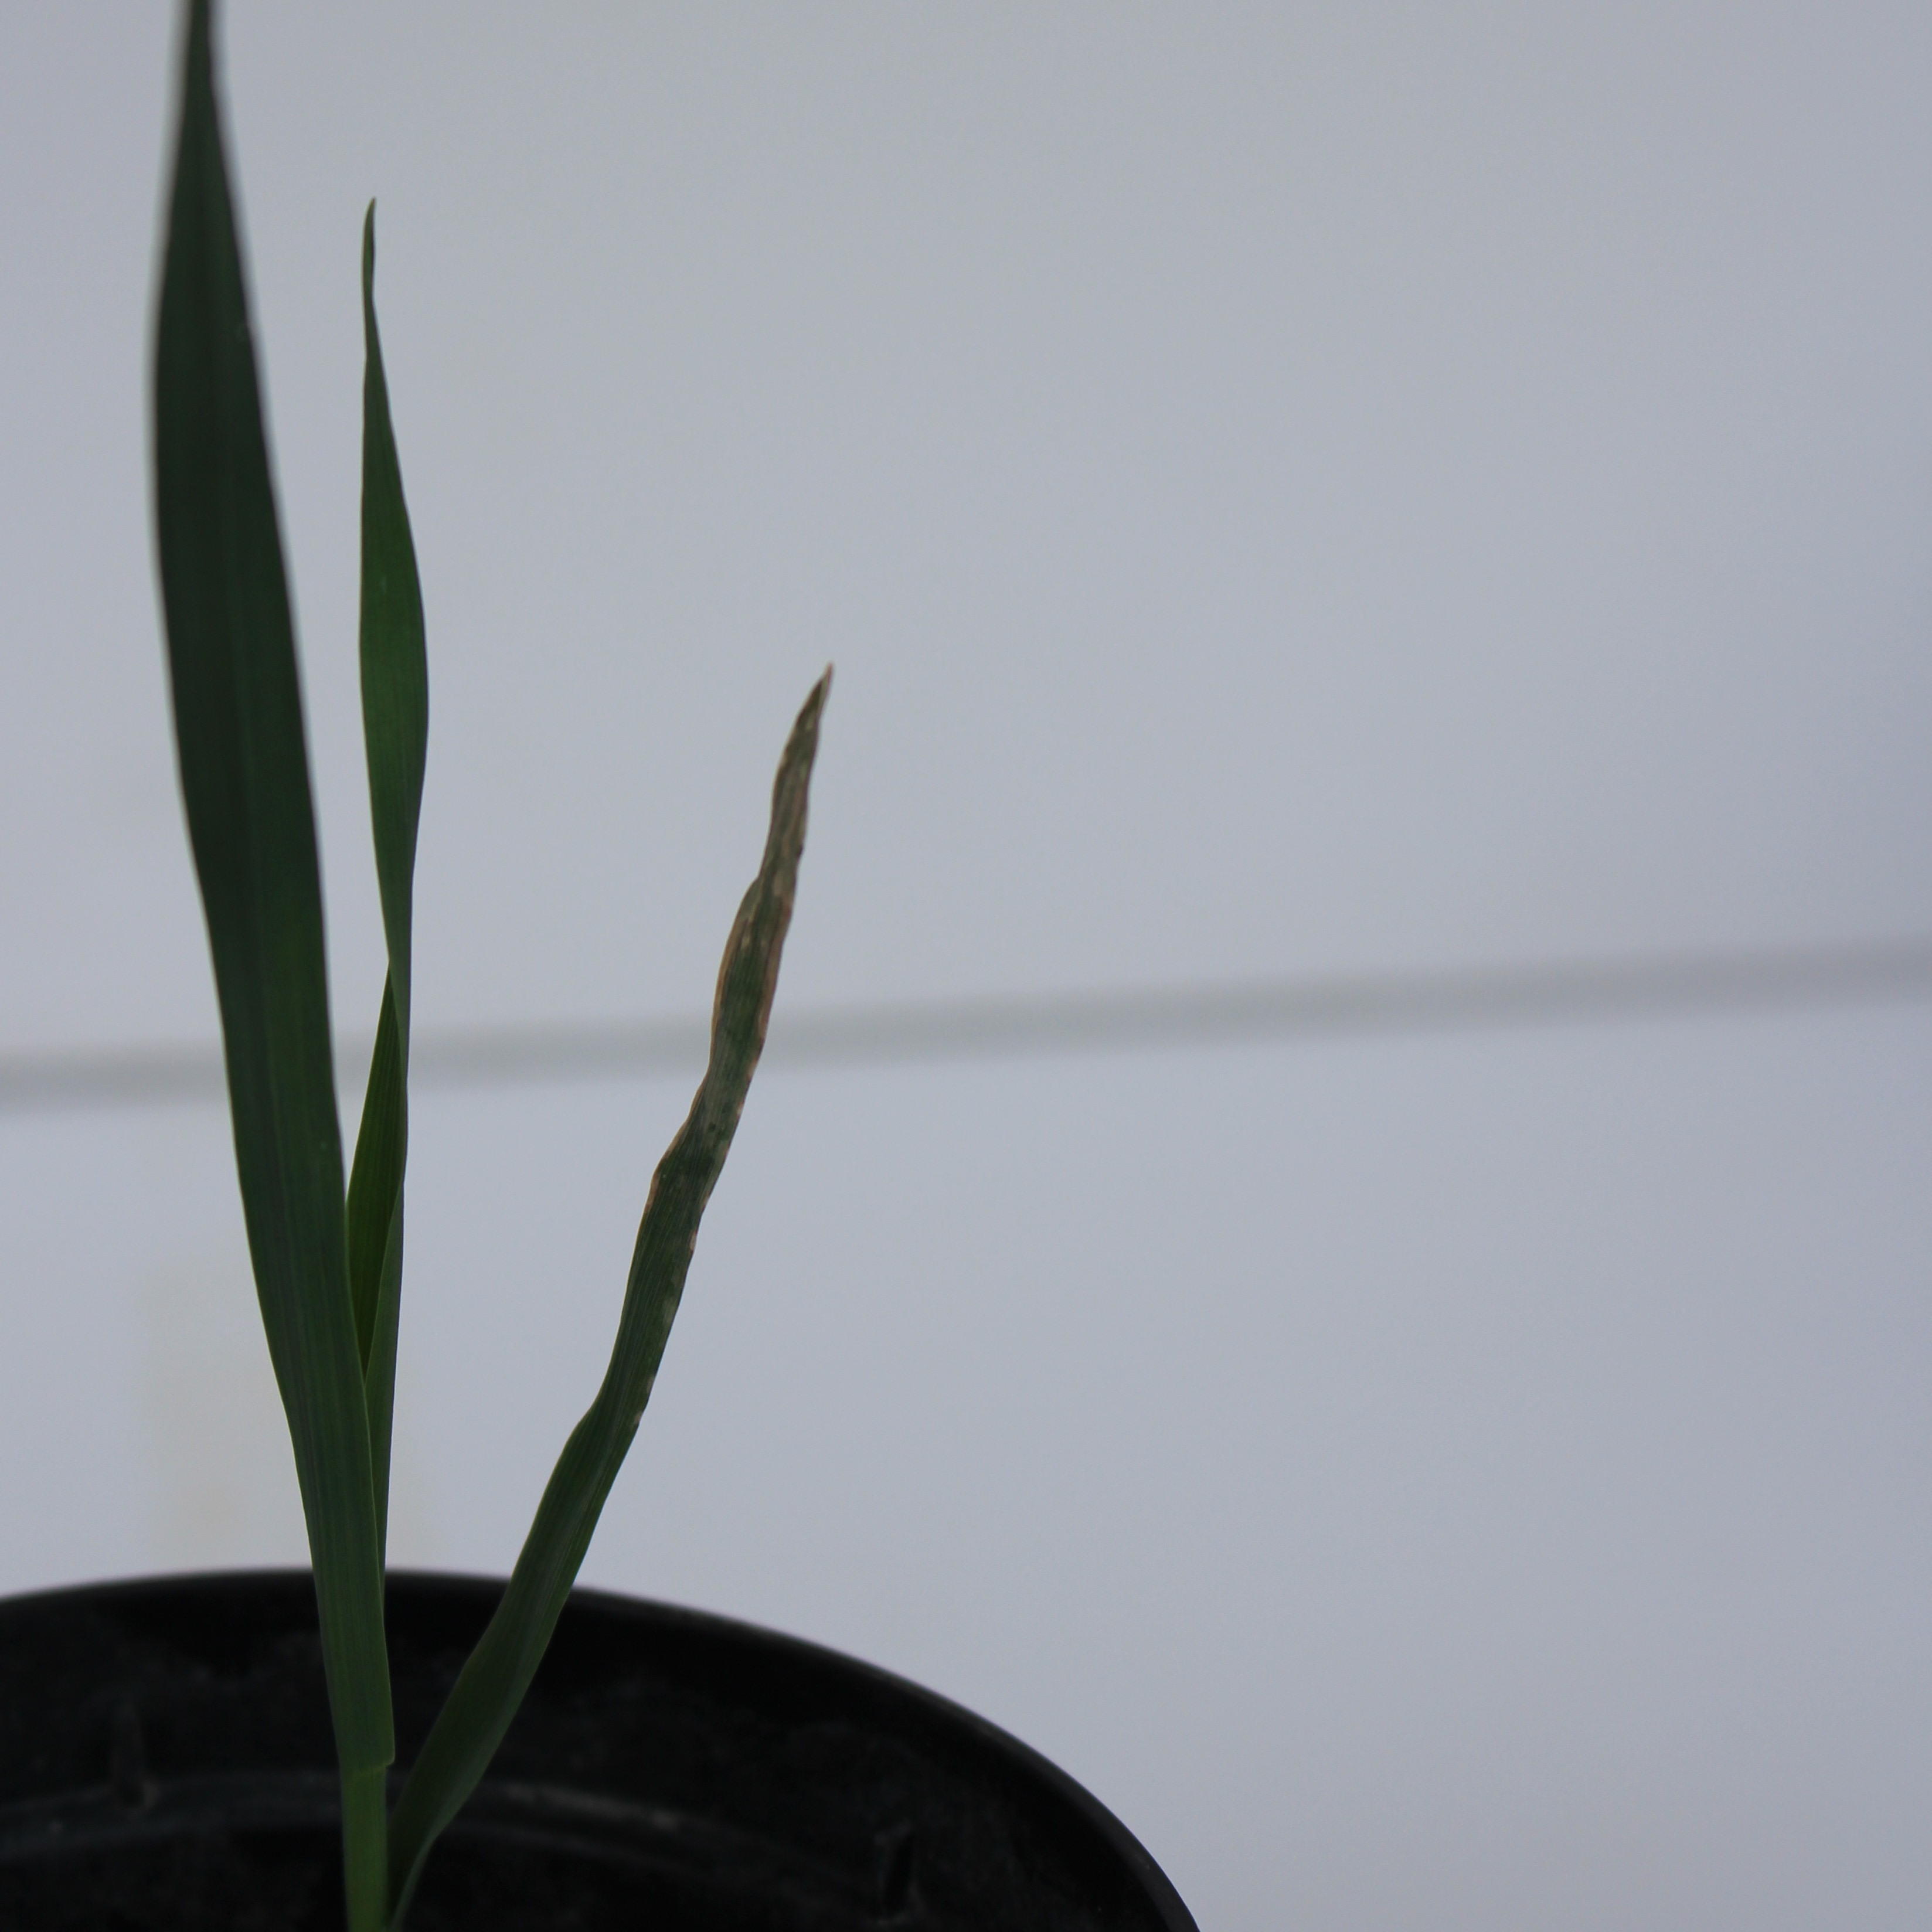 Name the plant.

Avena sterilis
